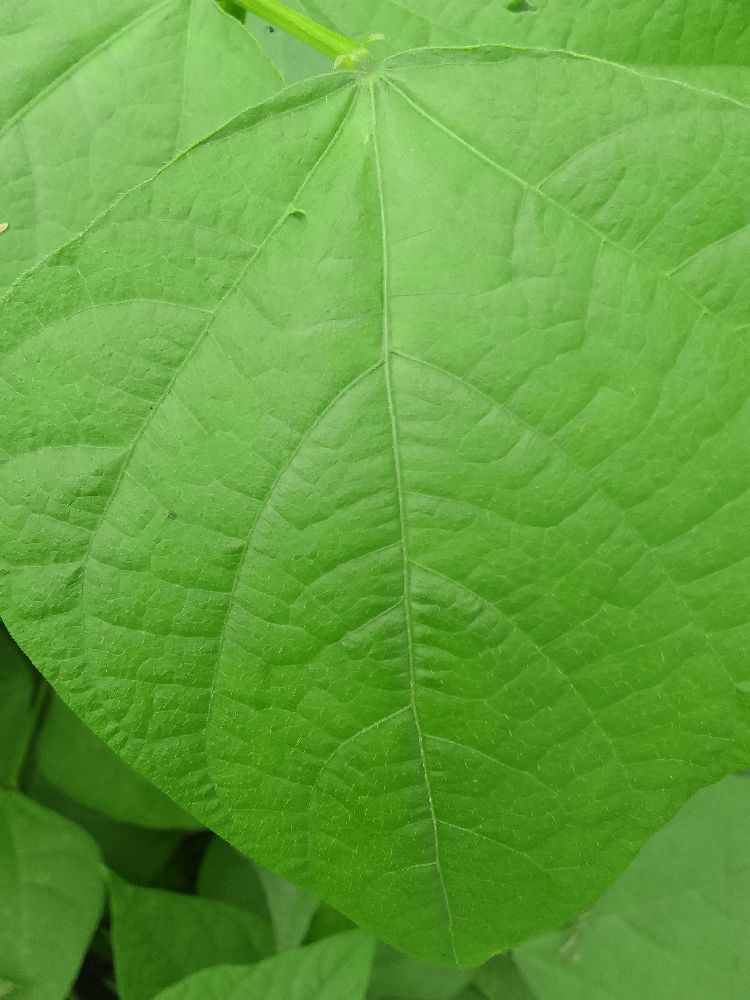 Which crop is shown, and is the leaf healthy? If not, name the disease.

common bean, healthy
